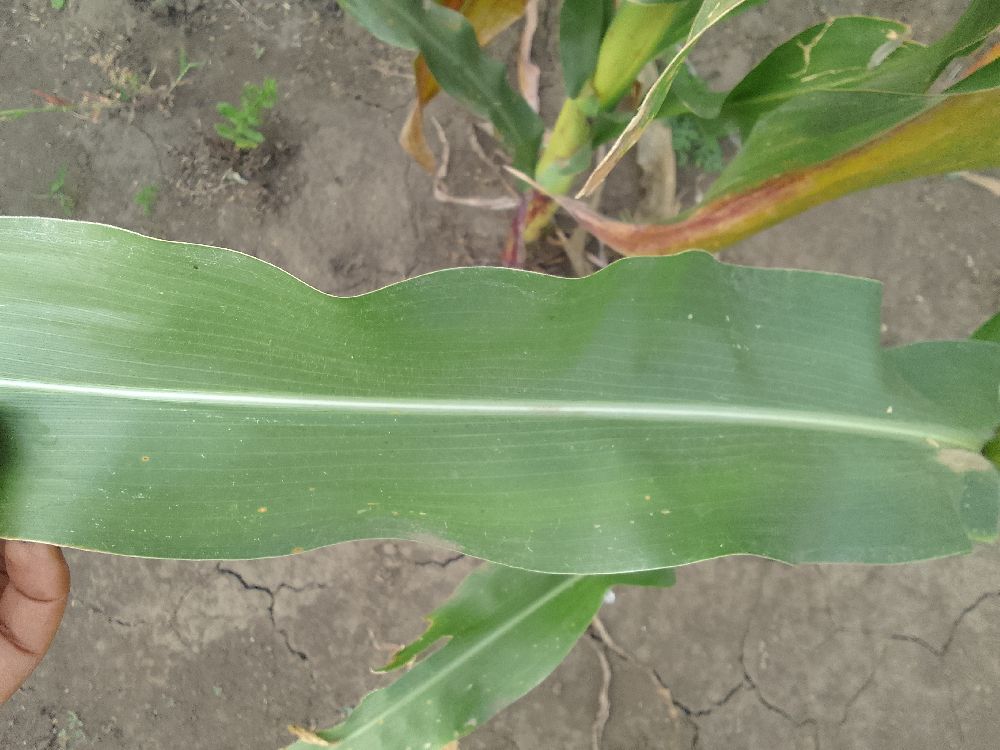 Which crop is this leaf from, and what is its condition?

maize, healthy
